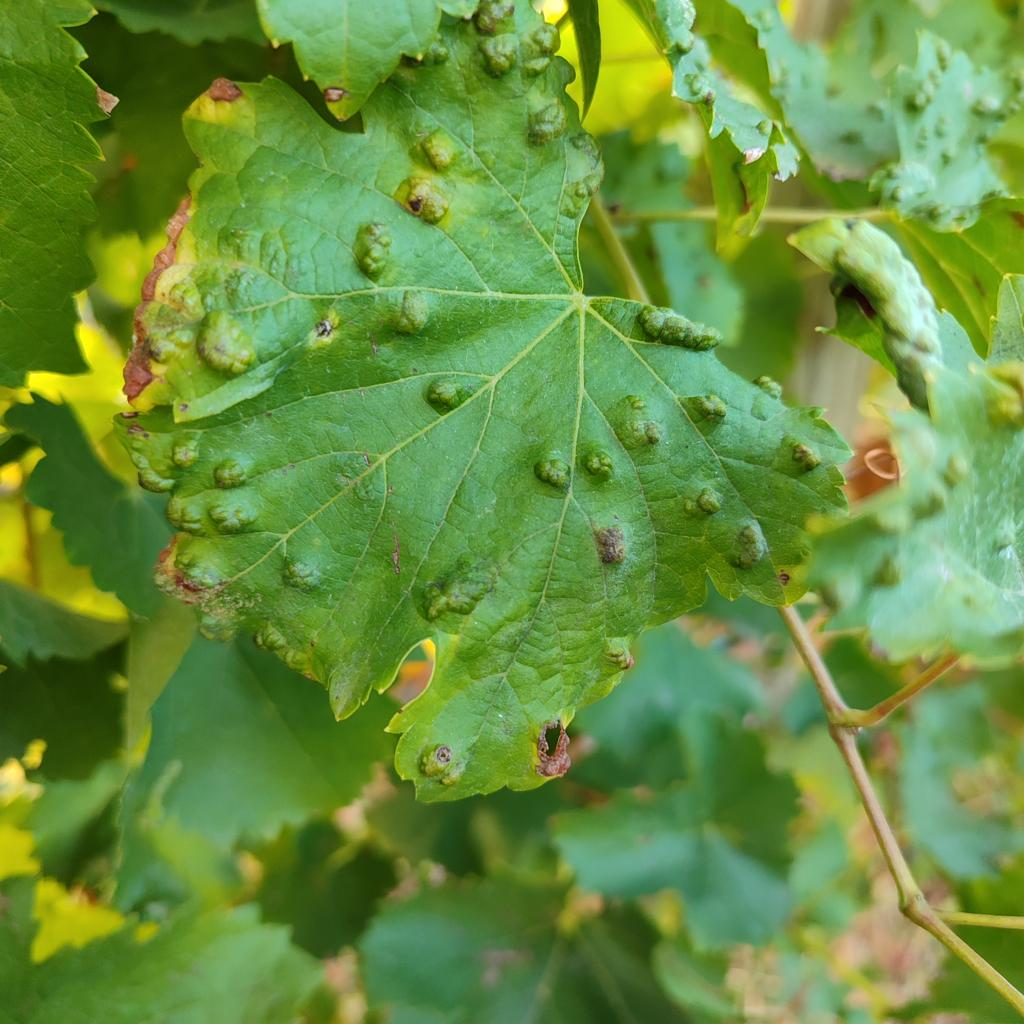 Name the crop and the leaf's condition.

grapevine, erineum mite
